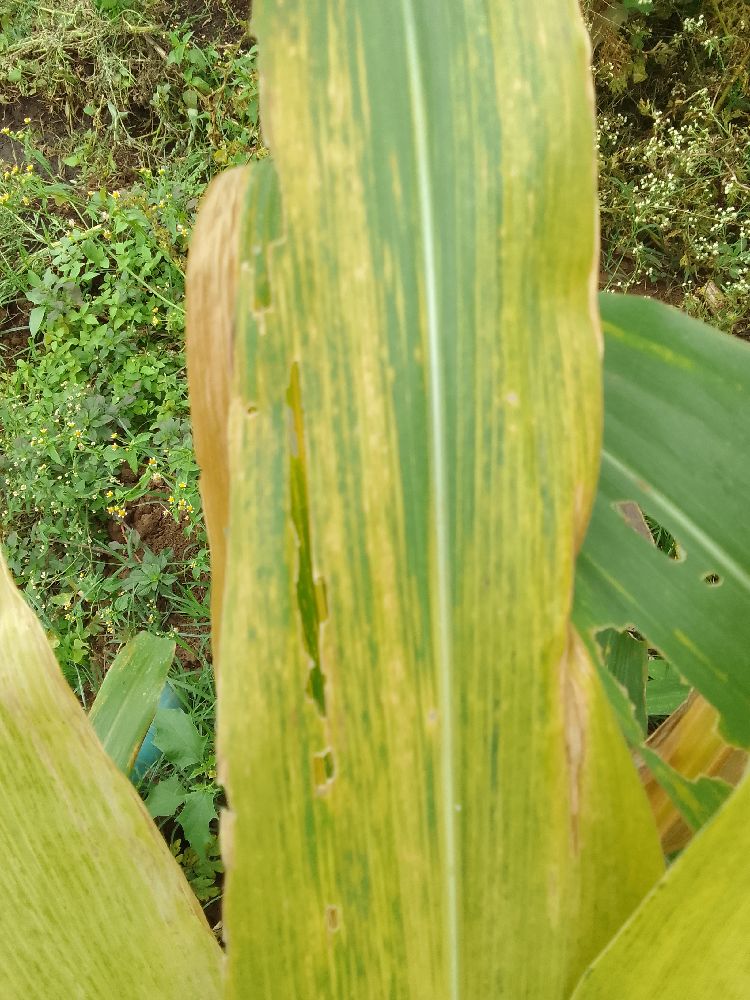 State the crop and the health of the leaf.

maize, maize lethal necrosis
